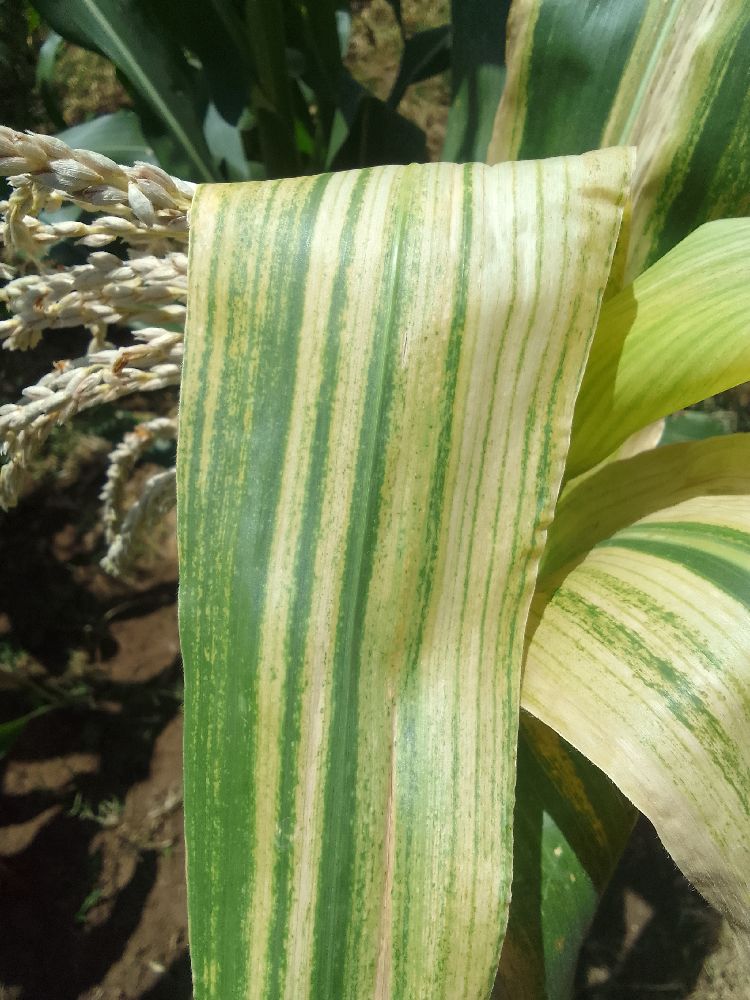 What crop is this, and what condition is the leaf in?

maize, maize lethal necrosis
